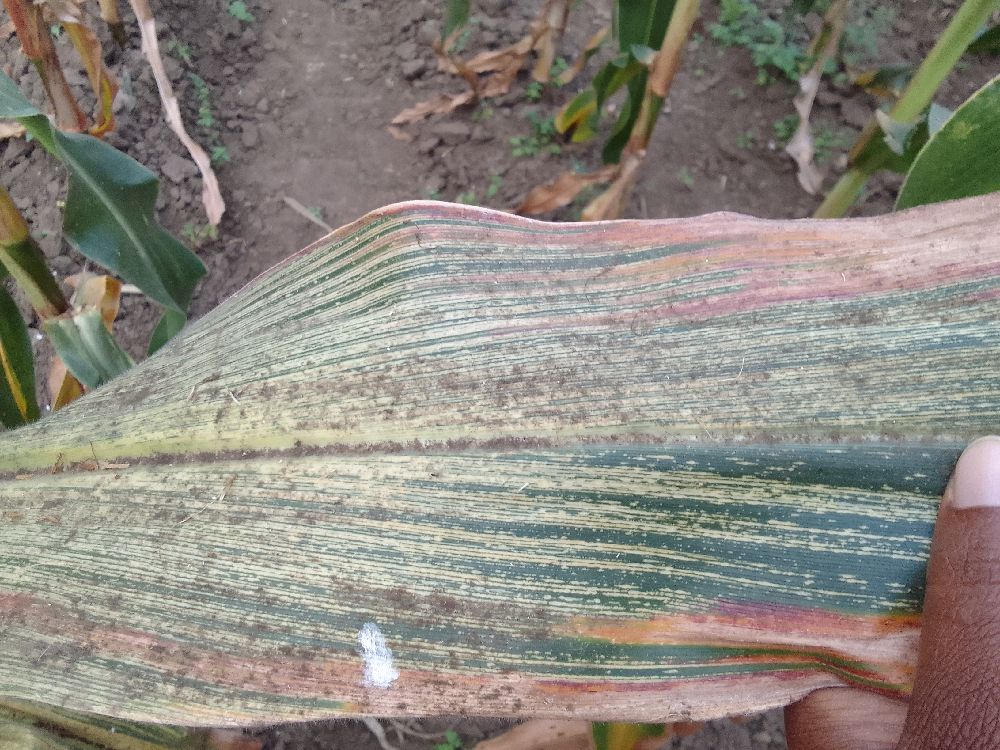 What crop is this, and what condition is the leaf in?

maize, maize streak virus
